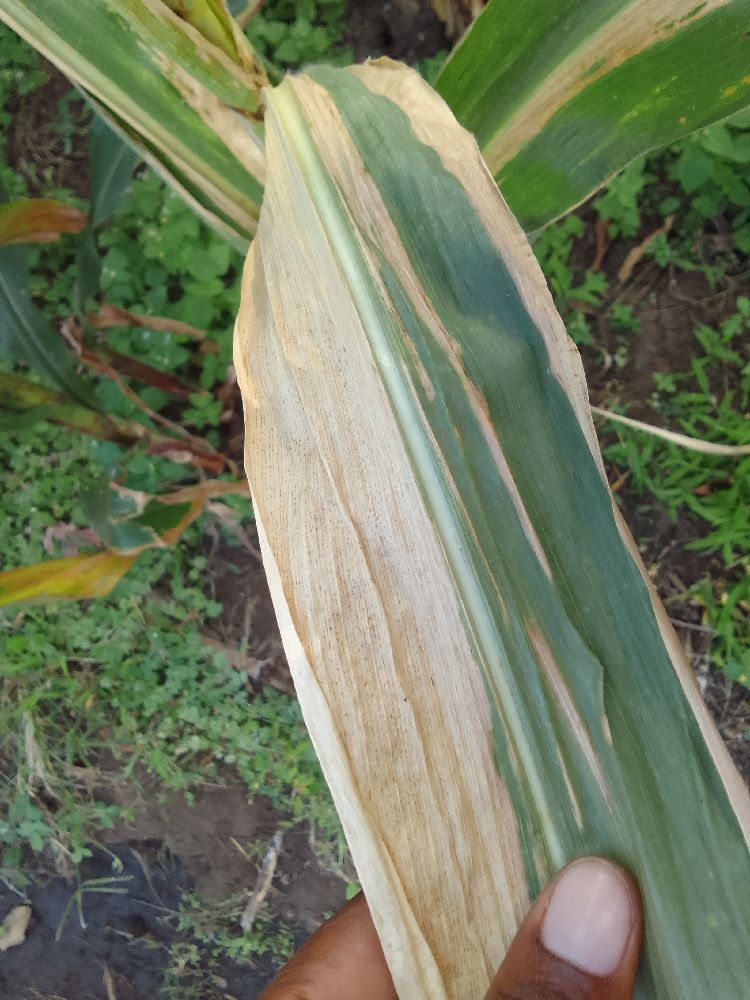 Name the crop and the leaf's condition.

maize, maize lethal necrosis
